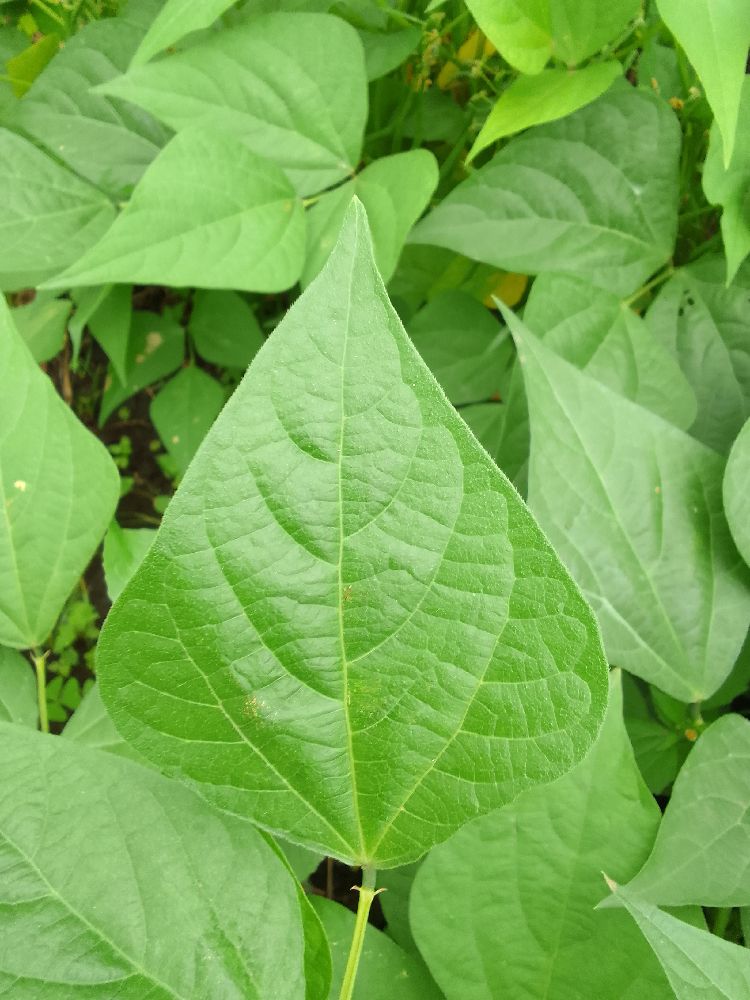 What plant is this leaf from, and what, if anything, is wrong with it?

common bean, healthy
